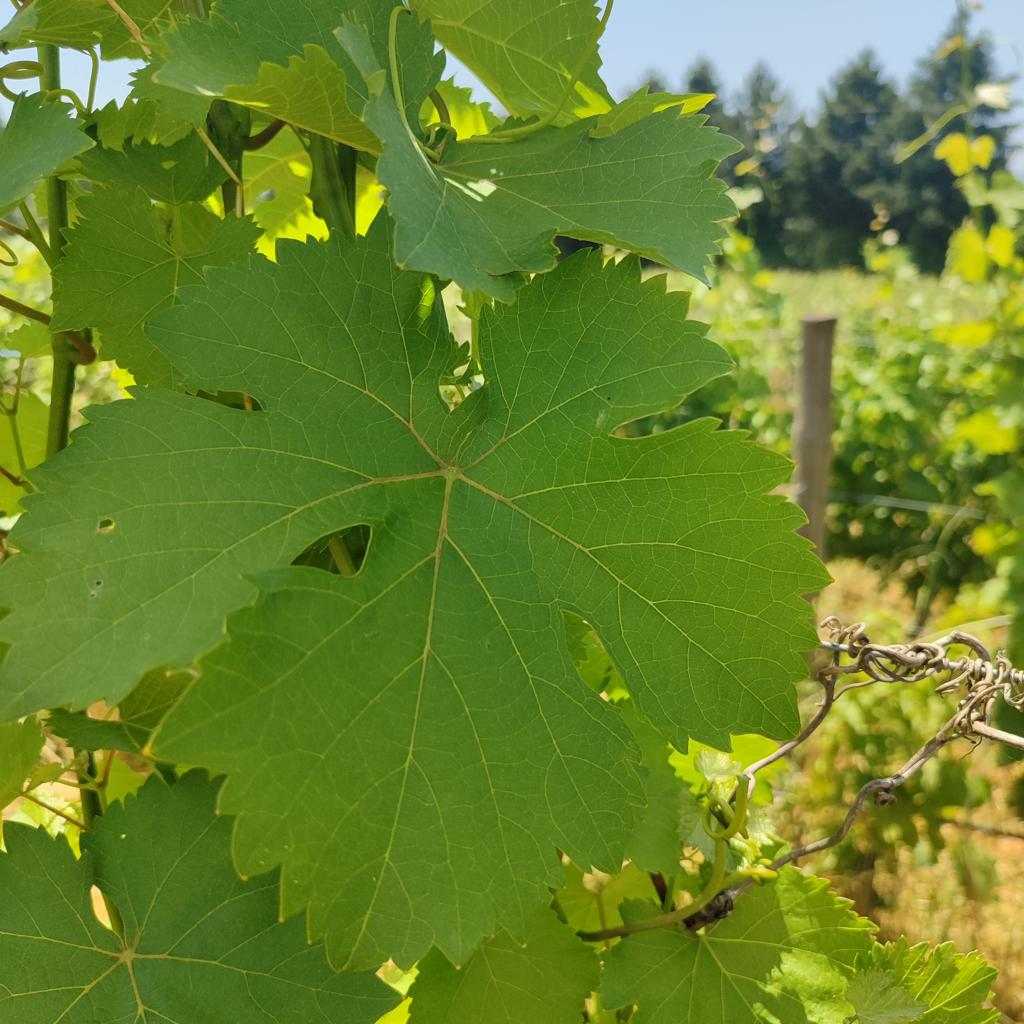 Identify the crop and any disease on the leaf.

grapevine, healthy
